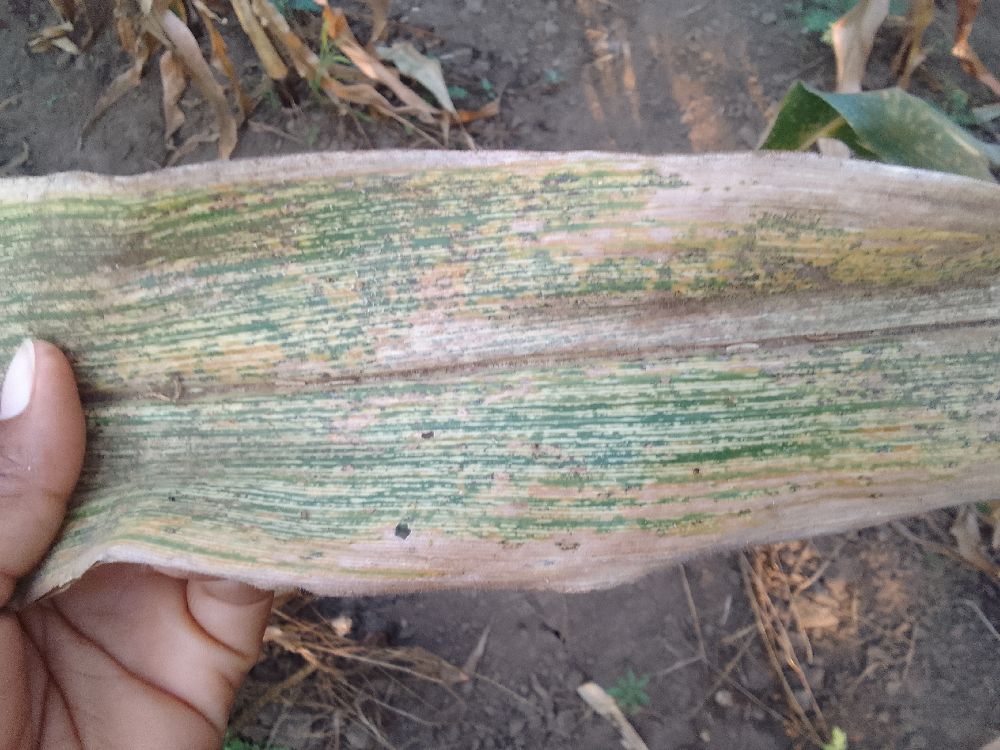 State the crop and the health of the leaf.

maize, maize streak virus
